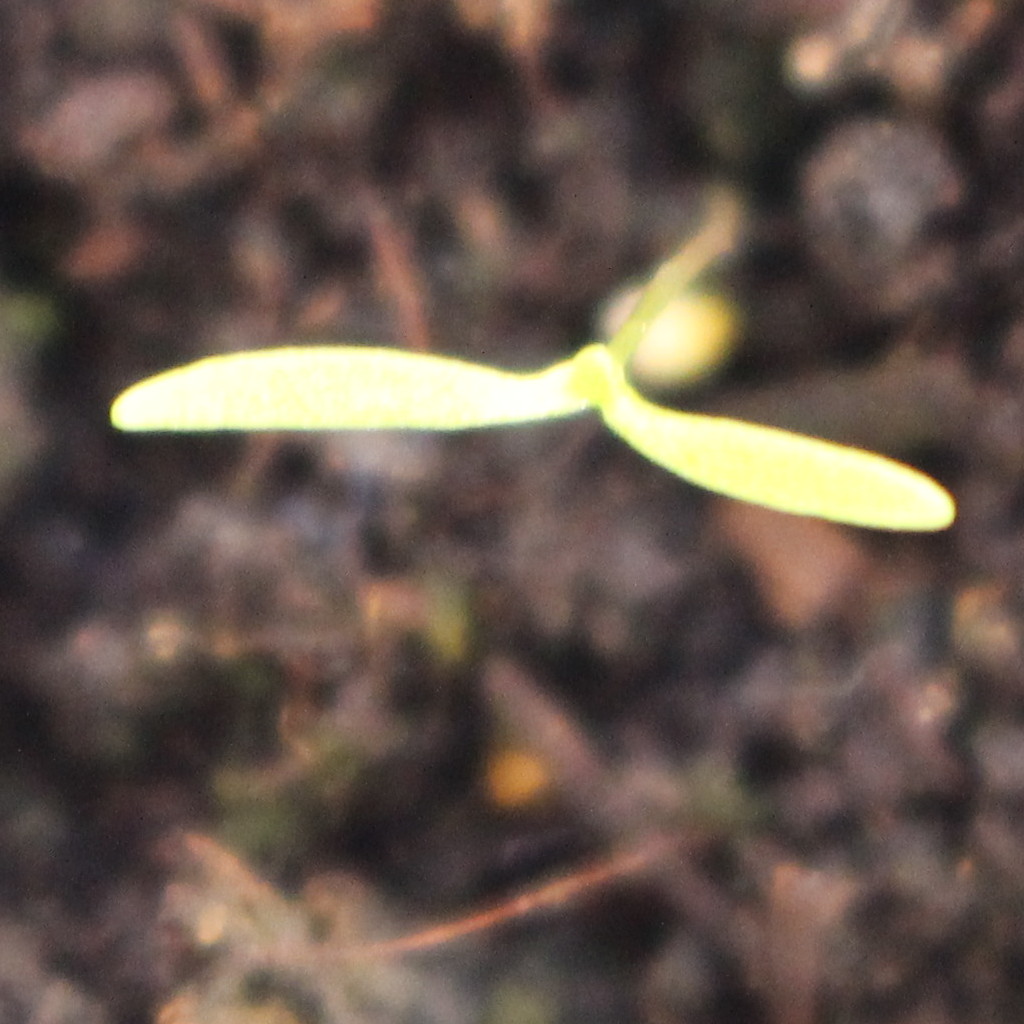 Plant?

Papaver rhoeas
